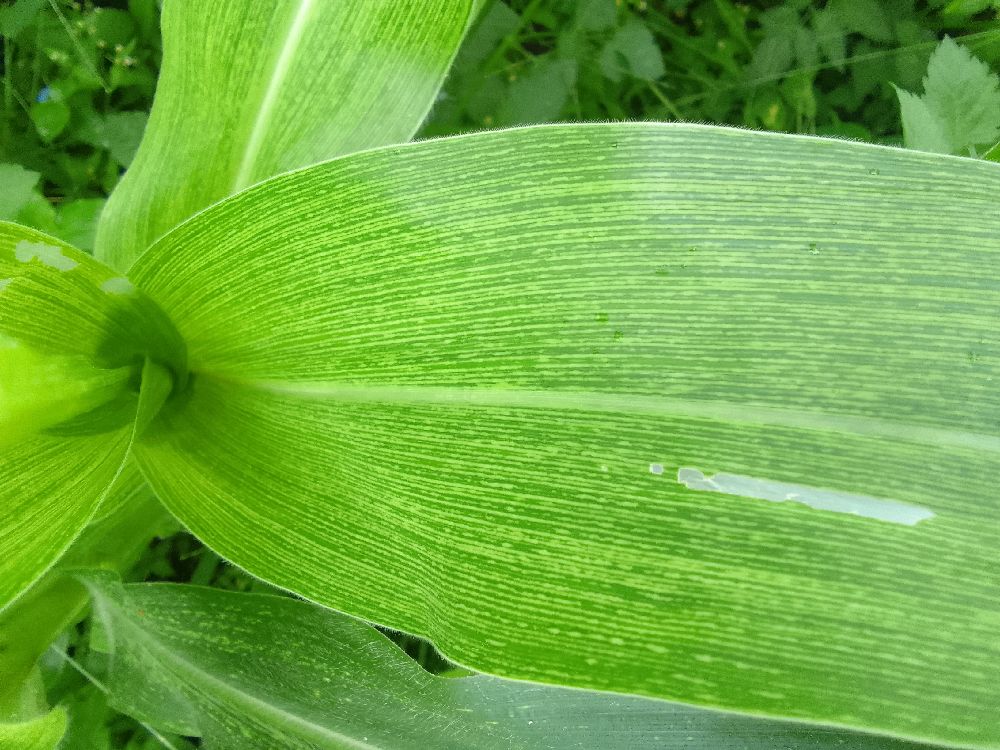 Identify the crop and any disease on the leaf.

maize, maize streak virus
